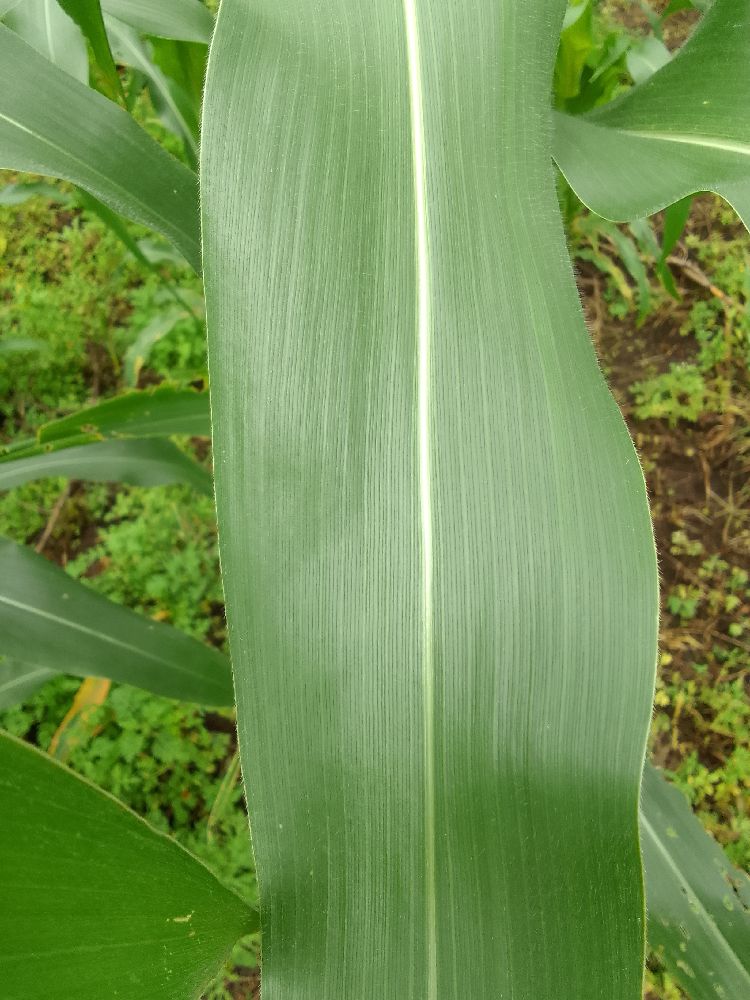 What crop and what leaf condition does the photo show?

maize, healthy
